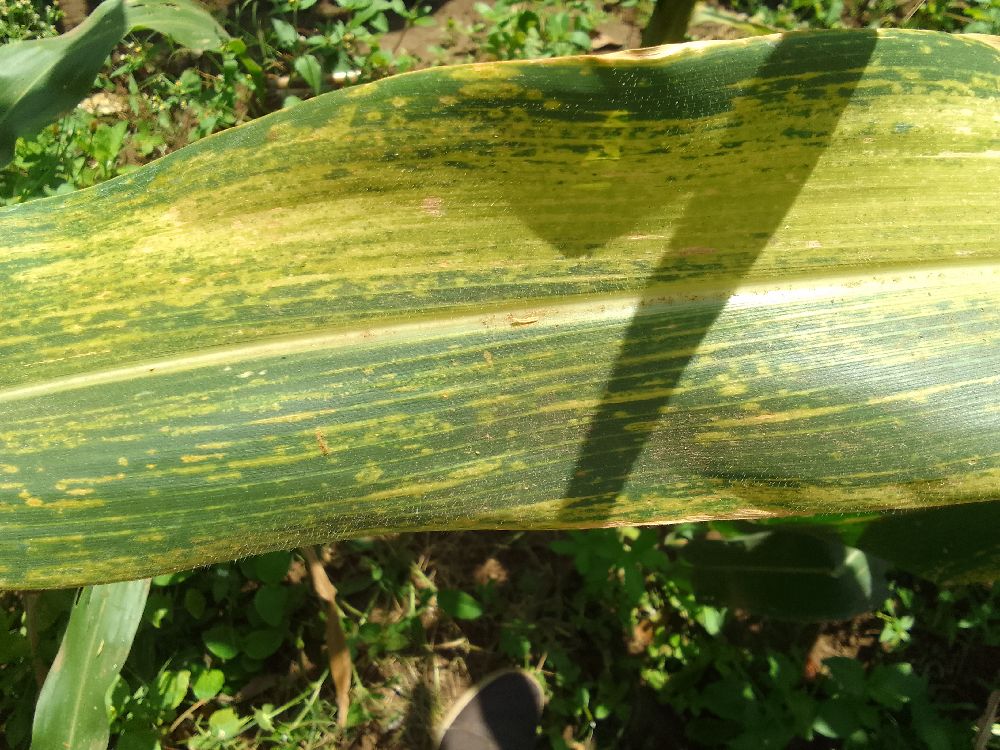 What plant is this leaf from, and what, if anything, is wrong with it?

maize, maize lethal necrosis
